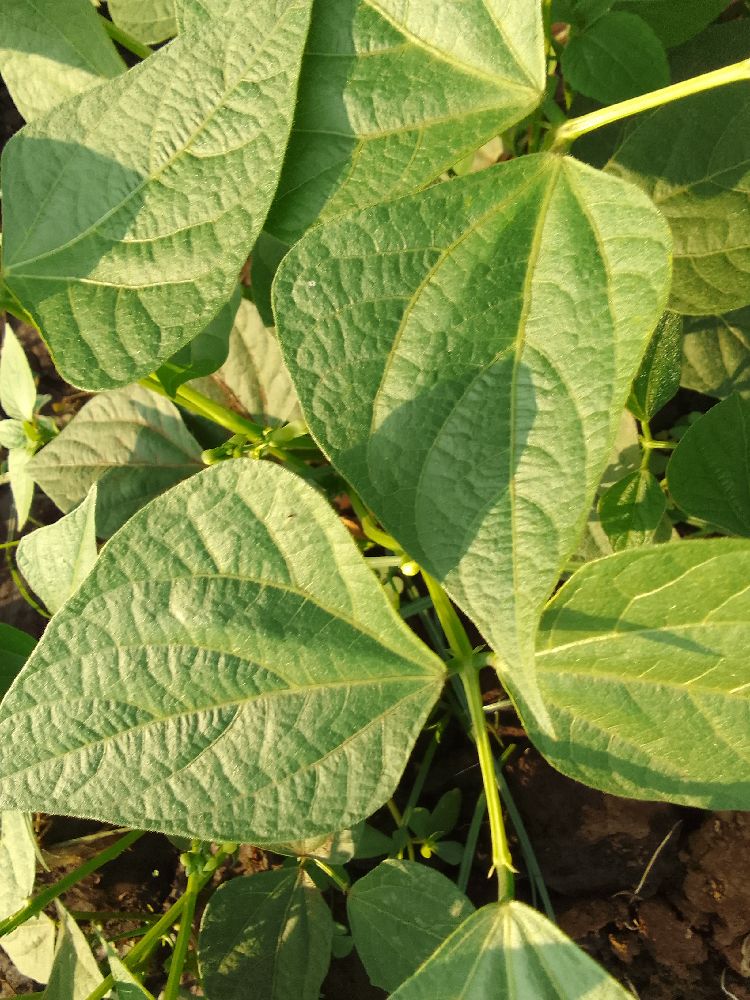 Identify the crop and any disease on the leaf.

common bean, healthy
